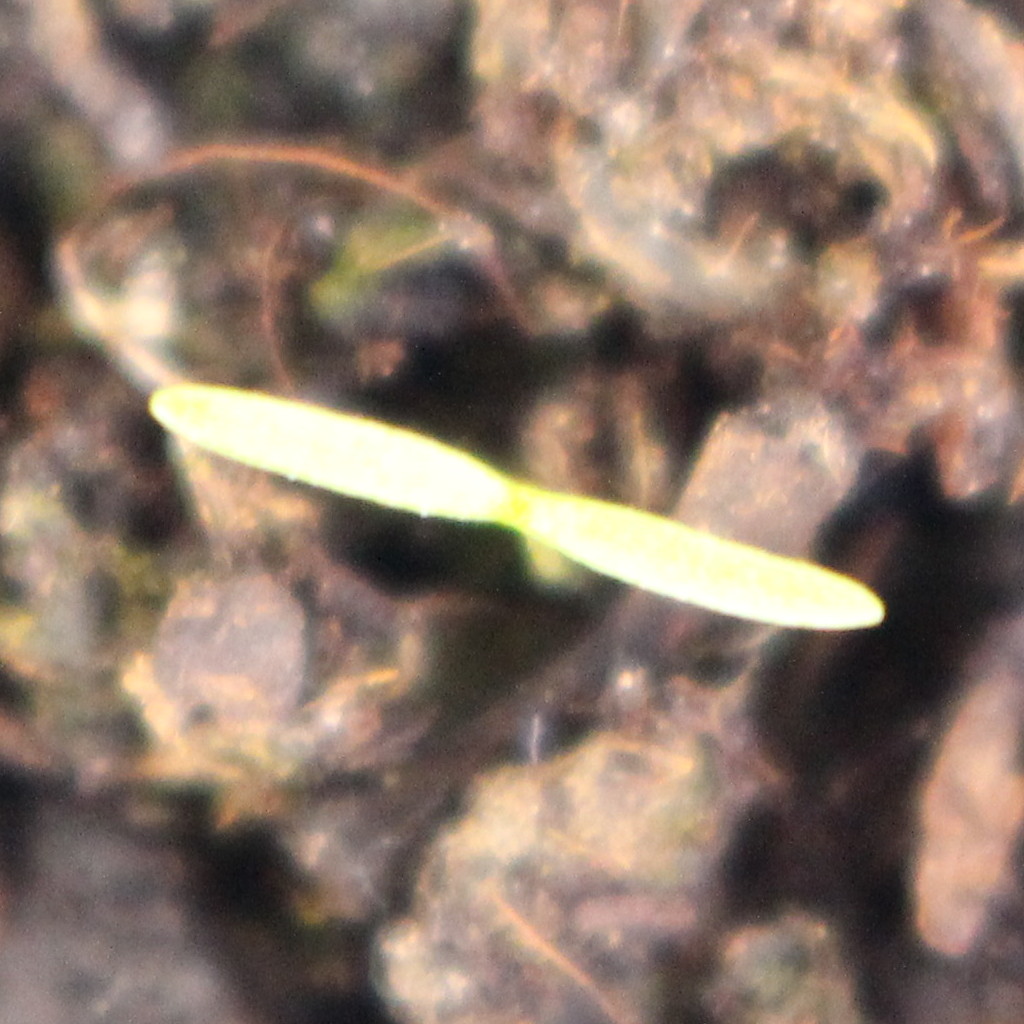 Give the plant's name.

Papaver rhoeas
